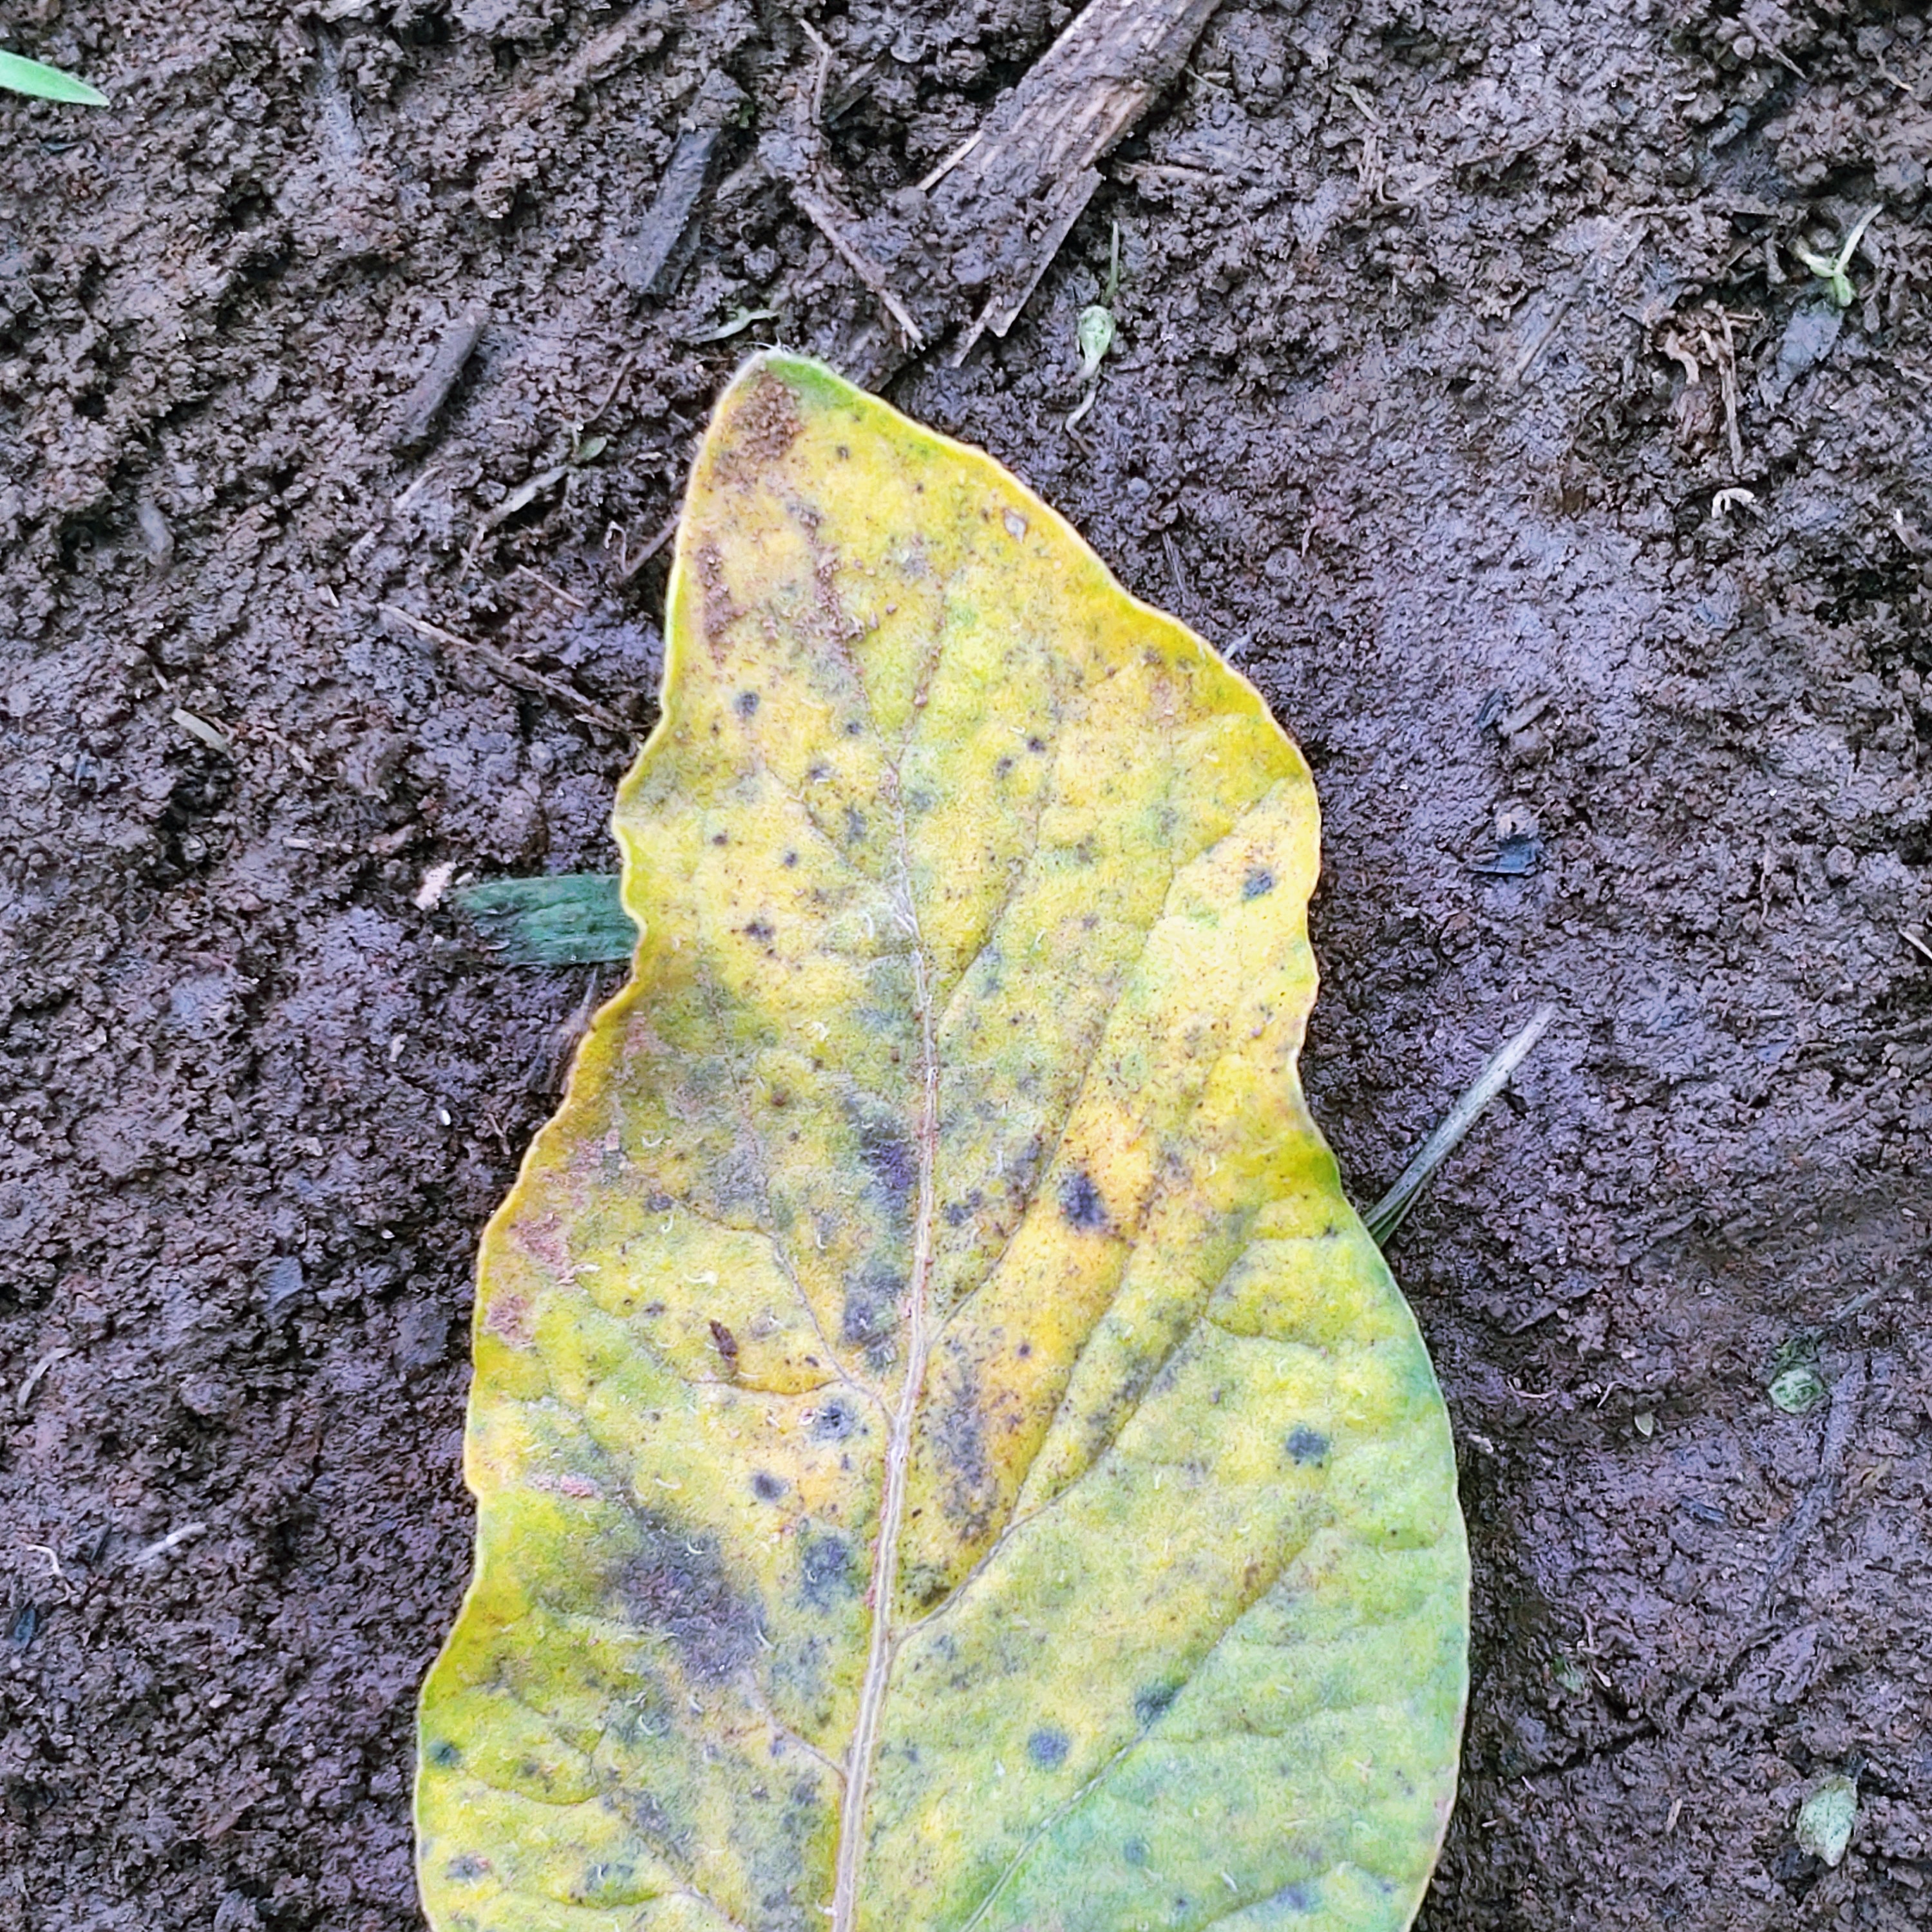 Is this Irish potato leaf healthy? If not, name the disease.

late blight
